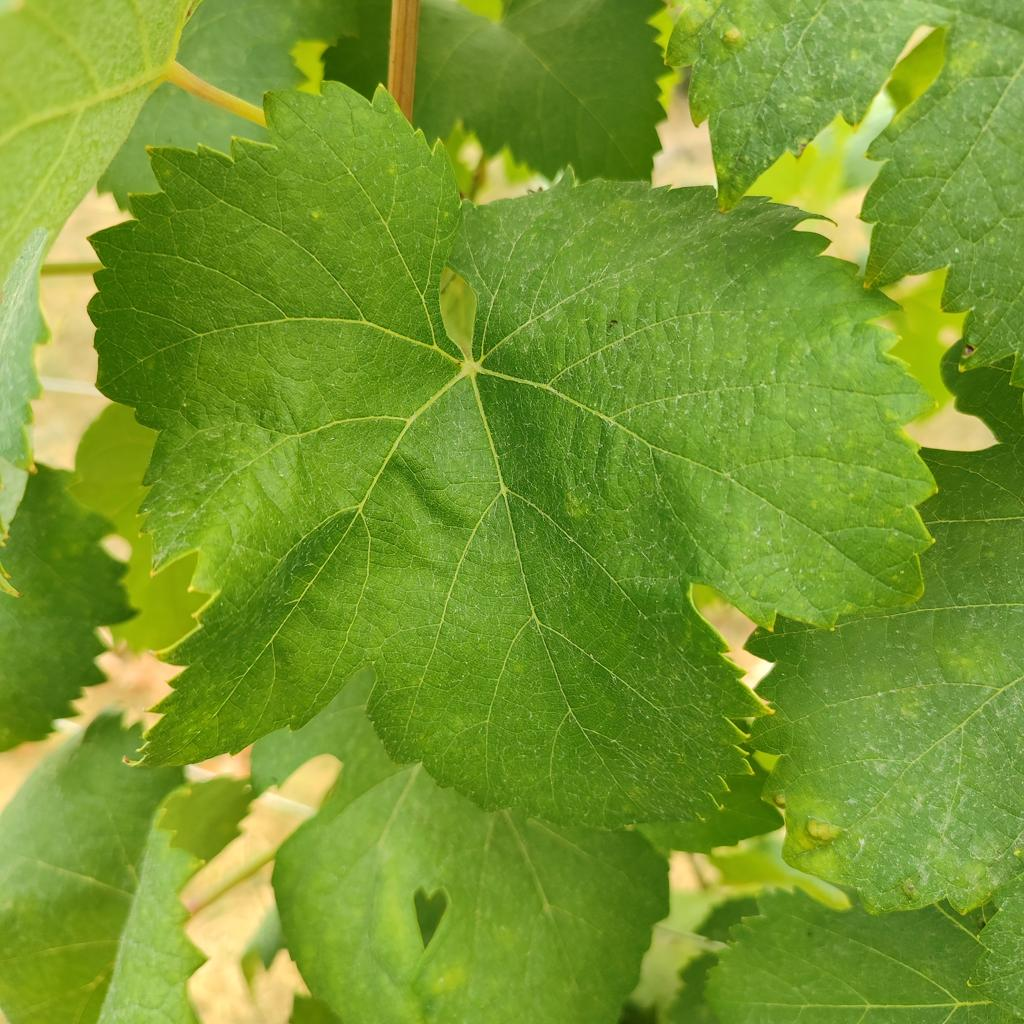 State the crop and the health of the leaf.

grapevine, healthy
